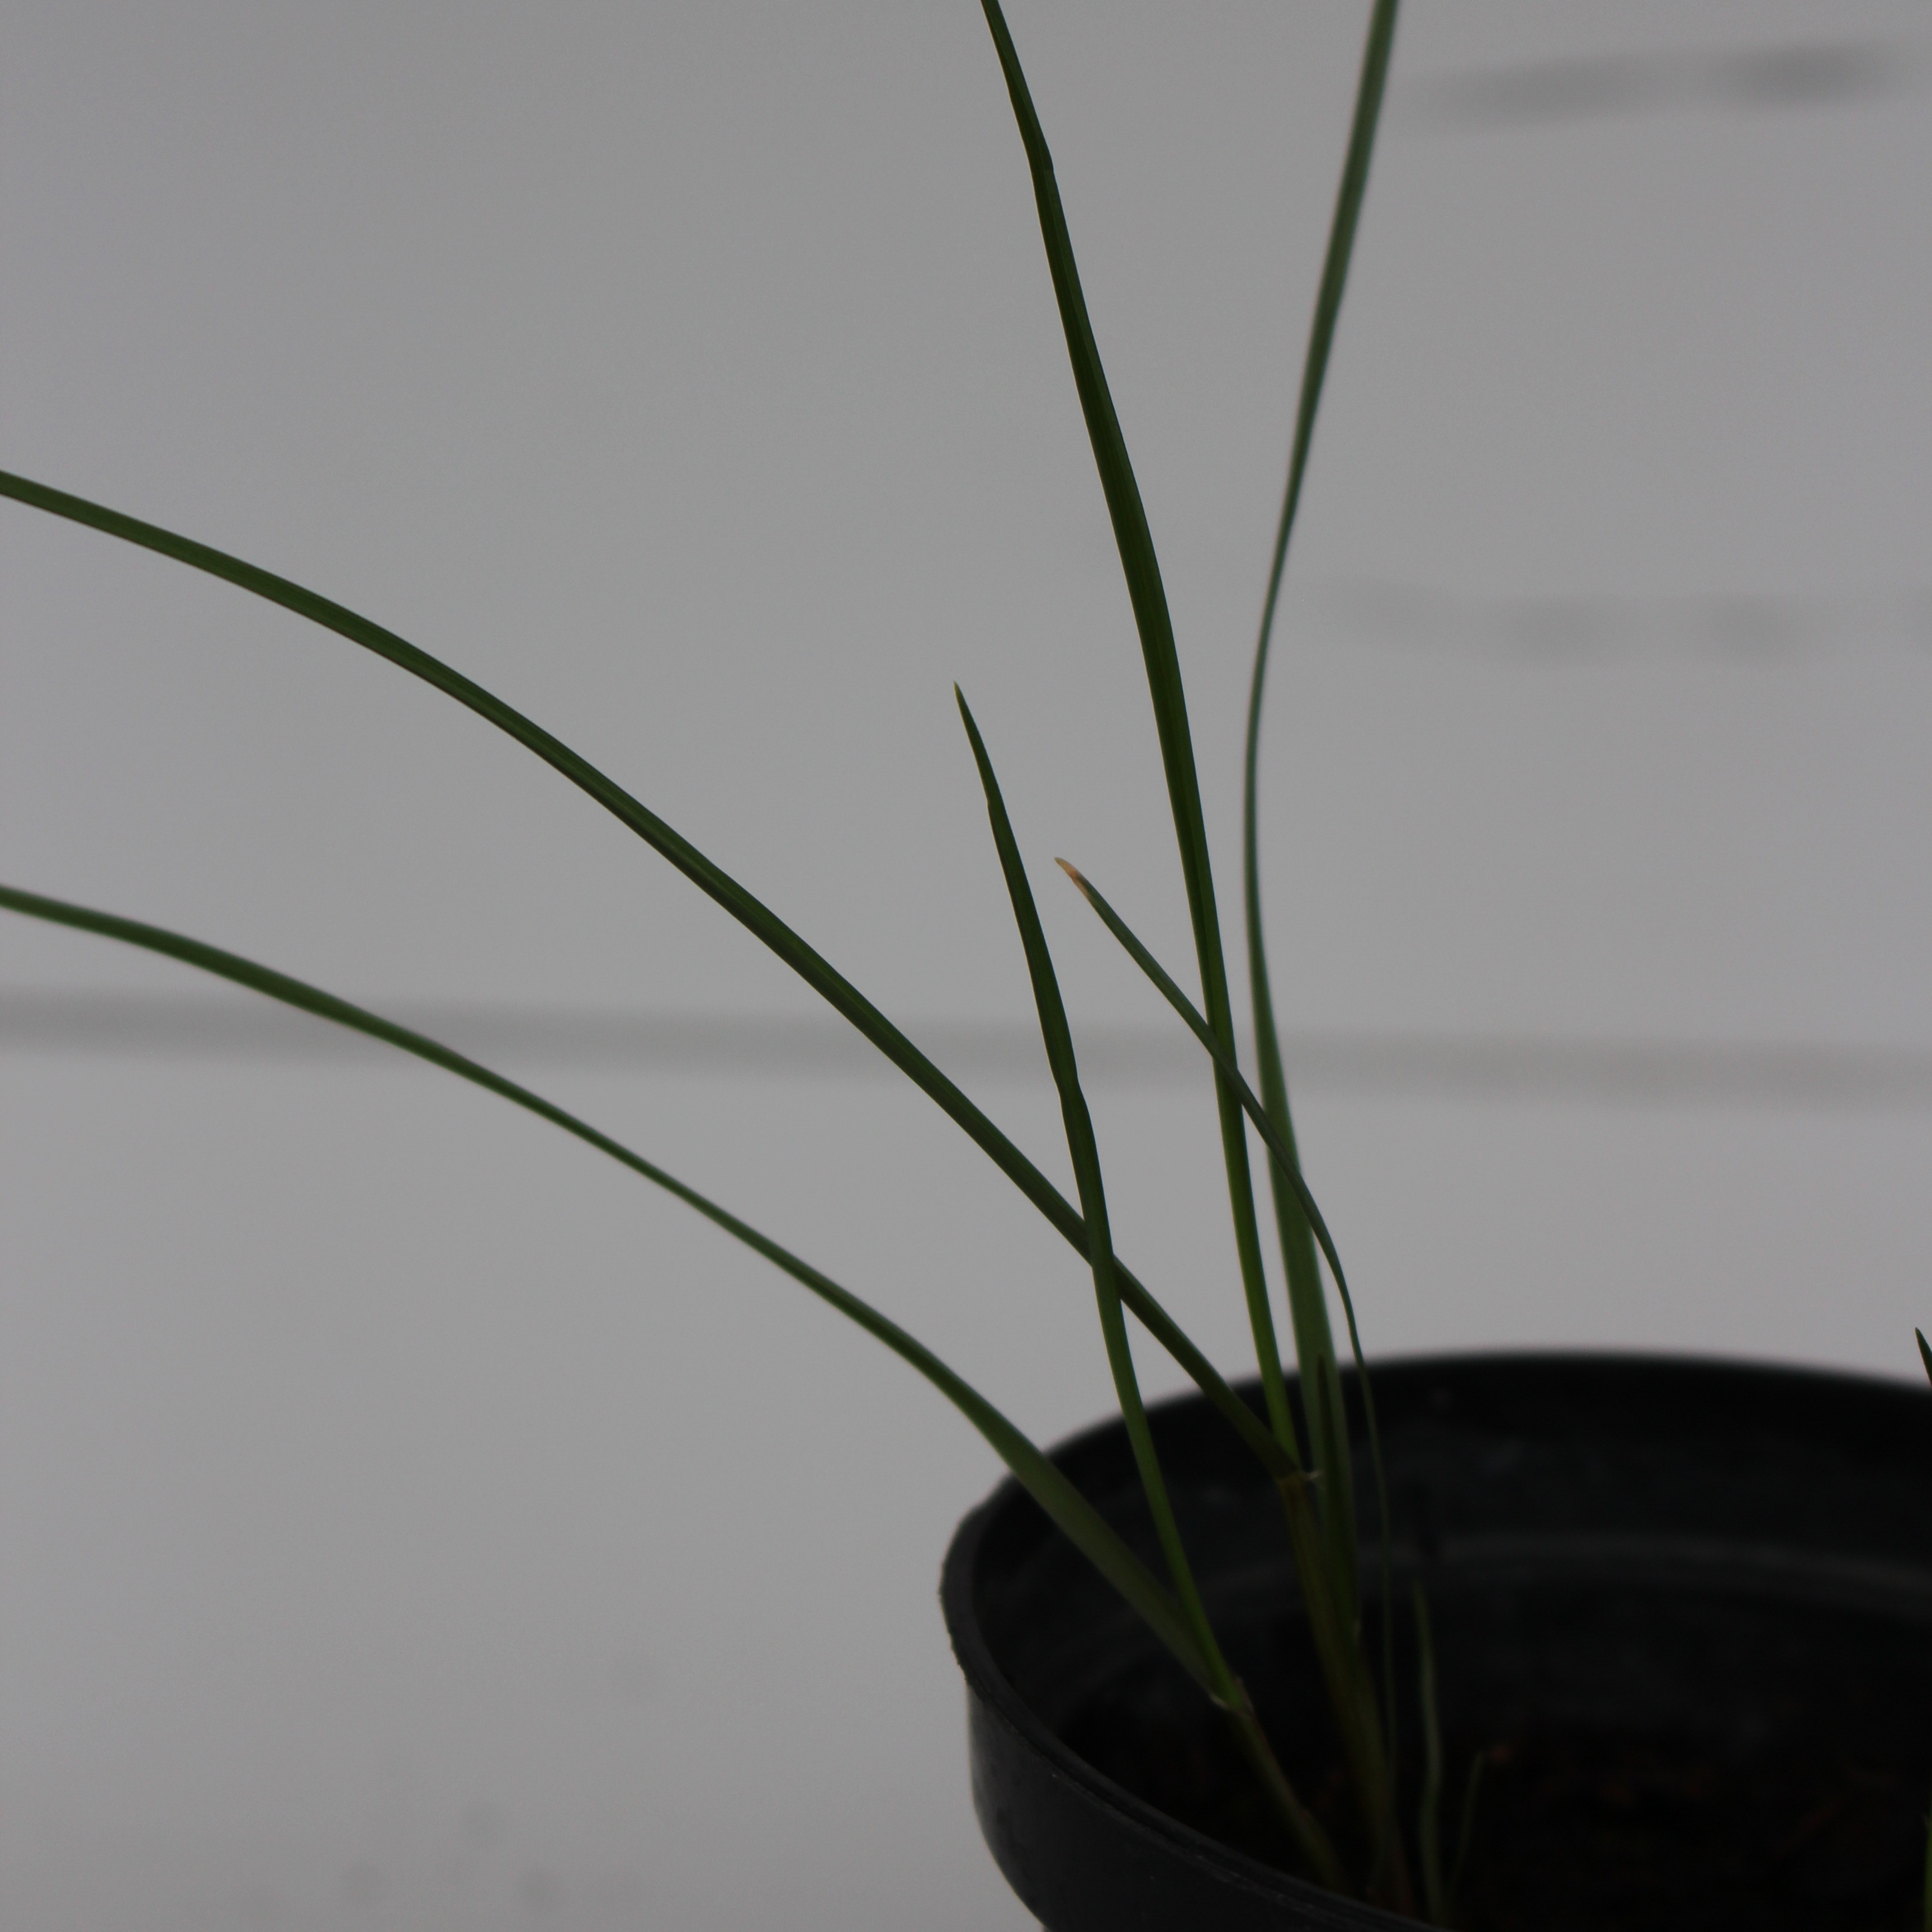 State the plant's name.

Lolium multiflorum
